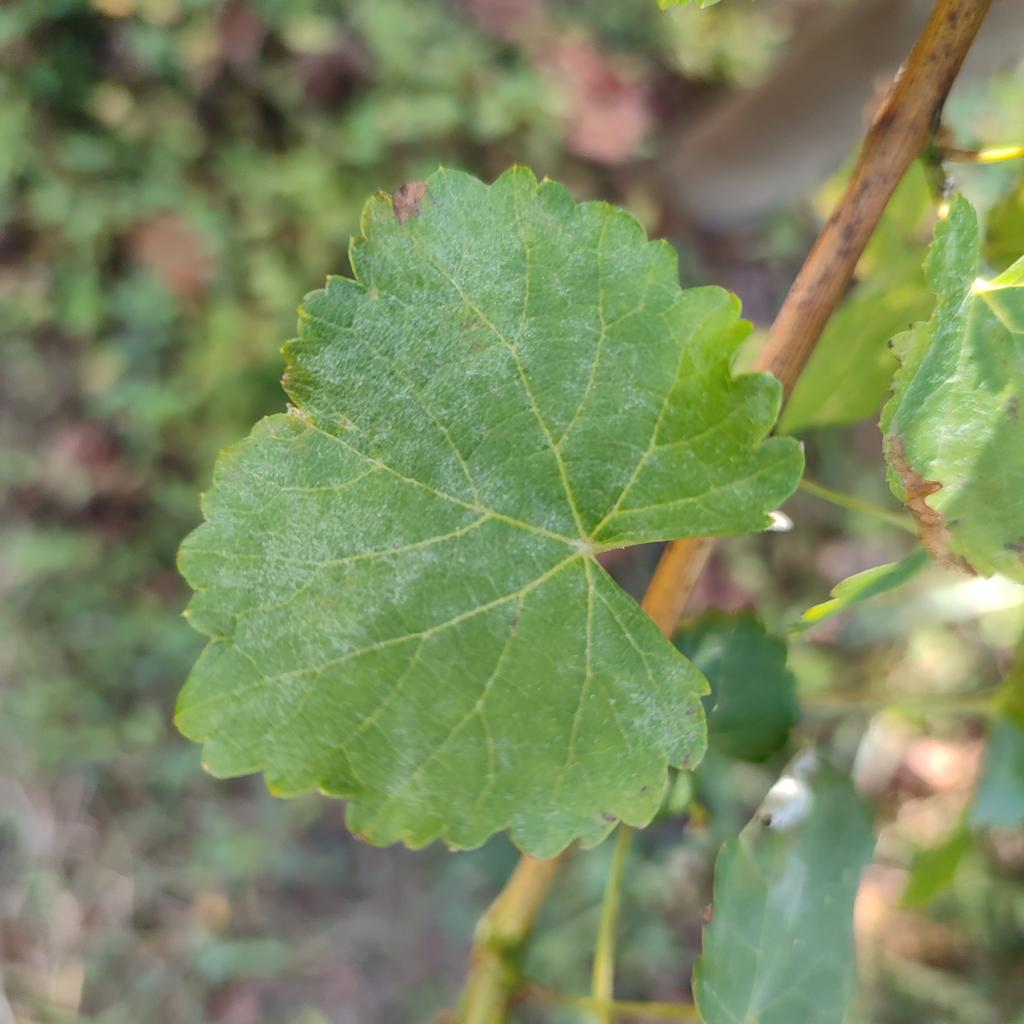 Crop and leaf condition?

grapevine, powdery mildew
